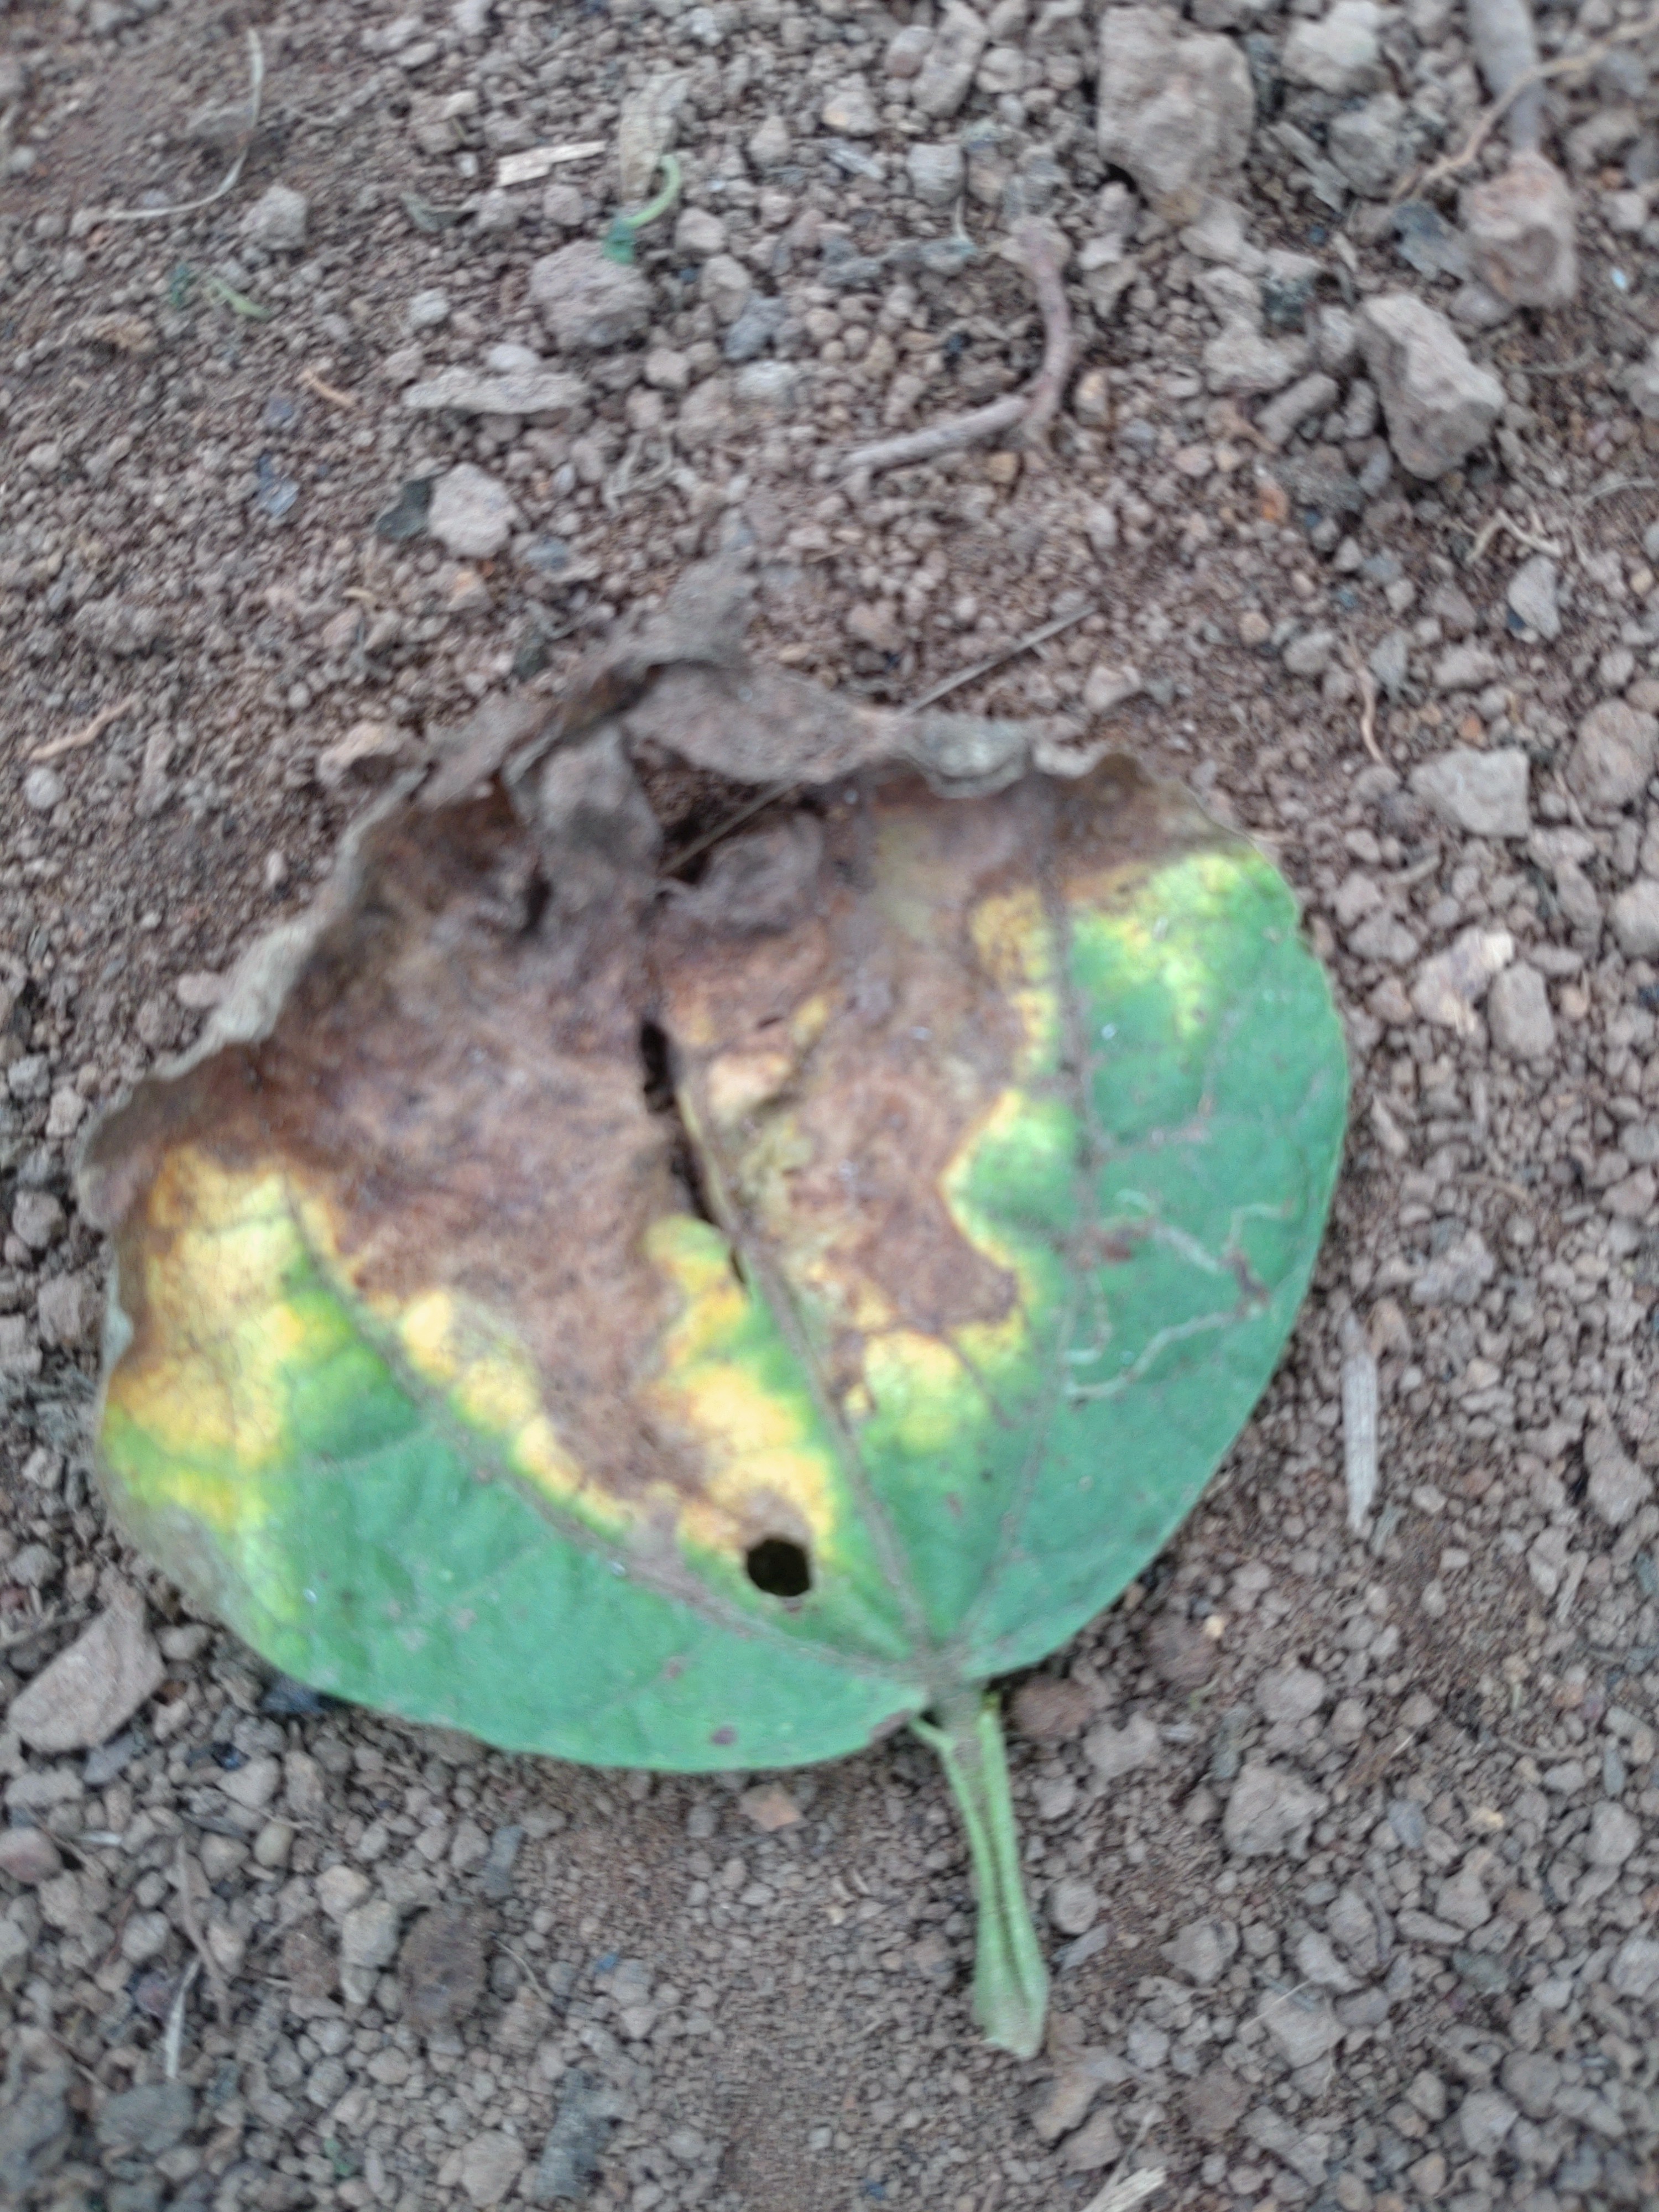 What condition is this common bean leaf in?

anthracnose
